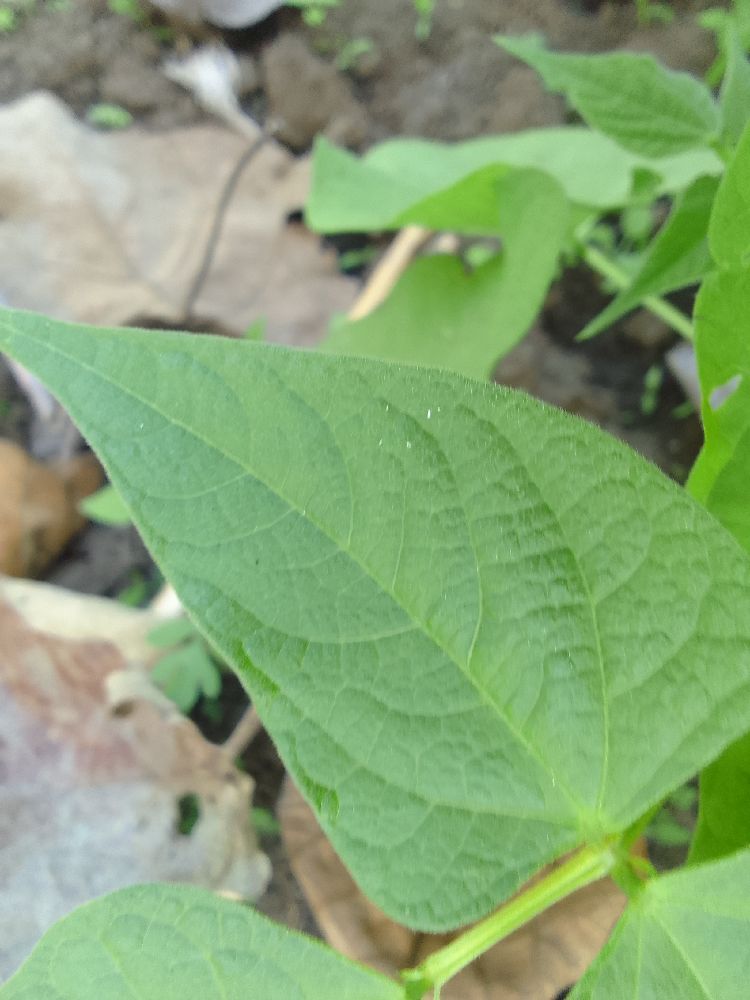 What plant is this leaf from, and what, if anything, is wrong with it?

common bean, healthy
